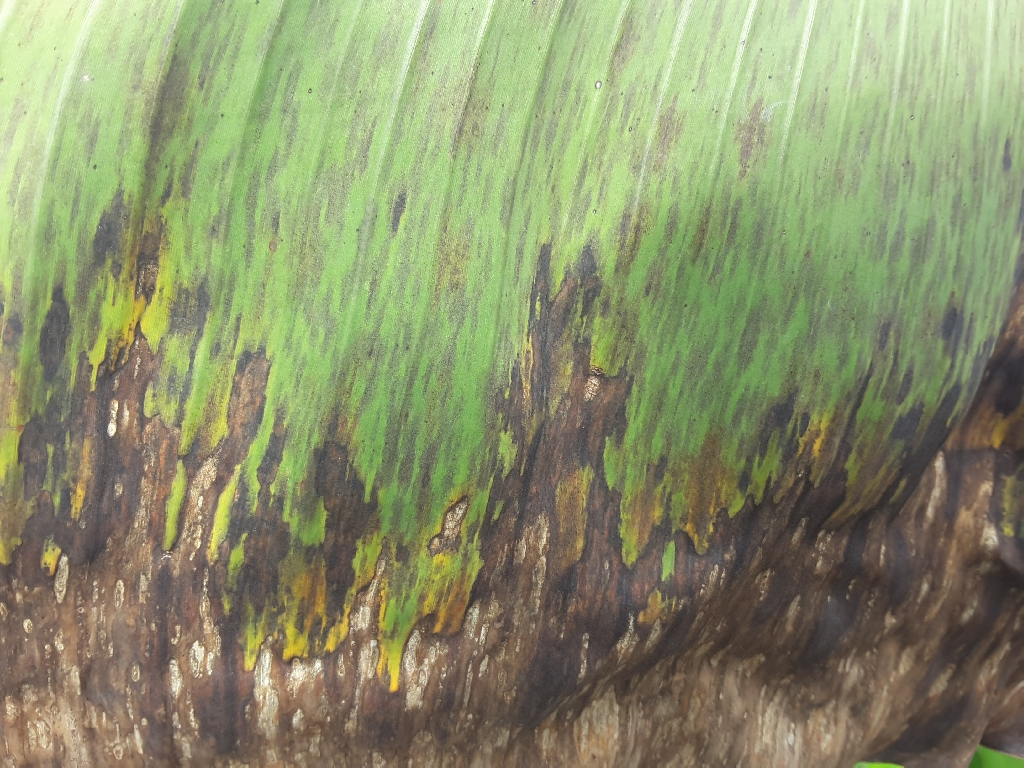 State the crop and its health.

banana, black sigatoka
